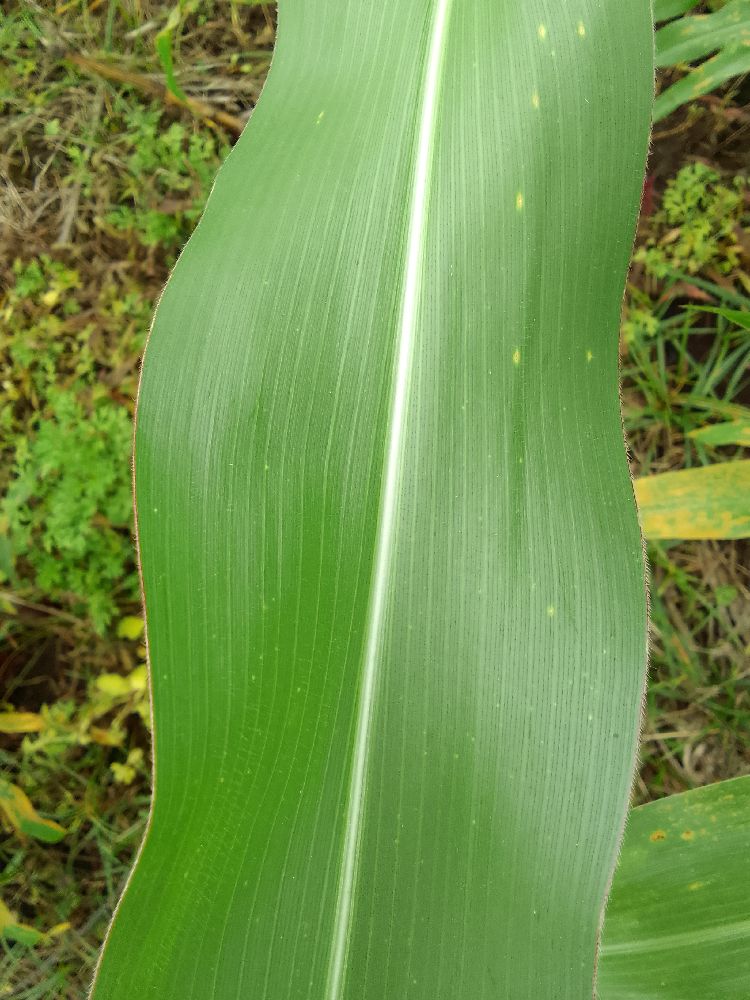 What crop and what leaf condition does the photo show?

maize, healthy
